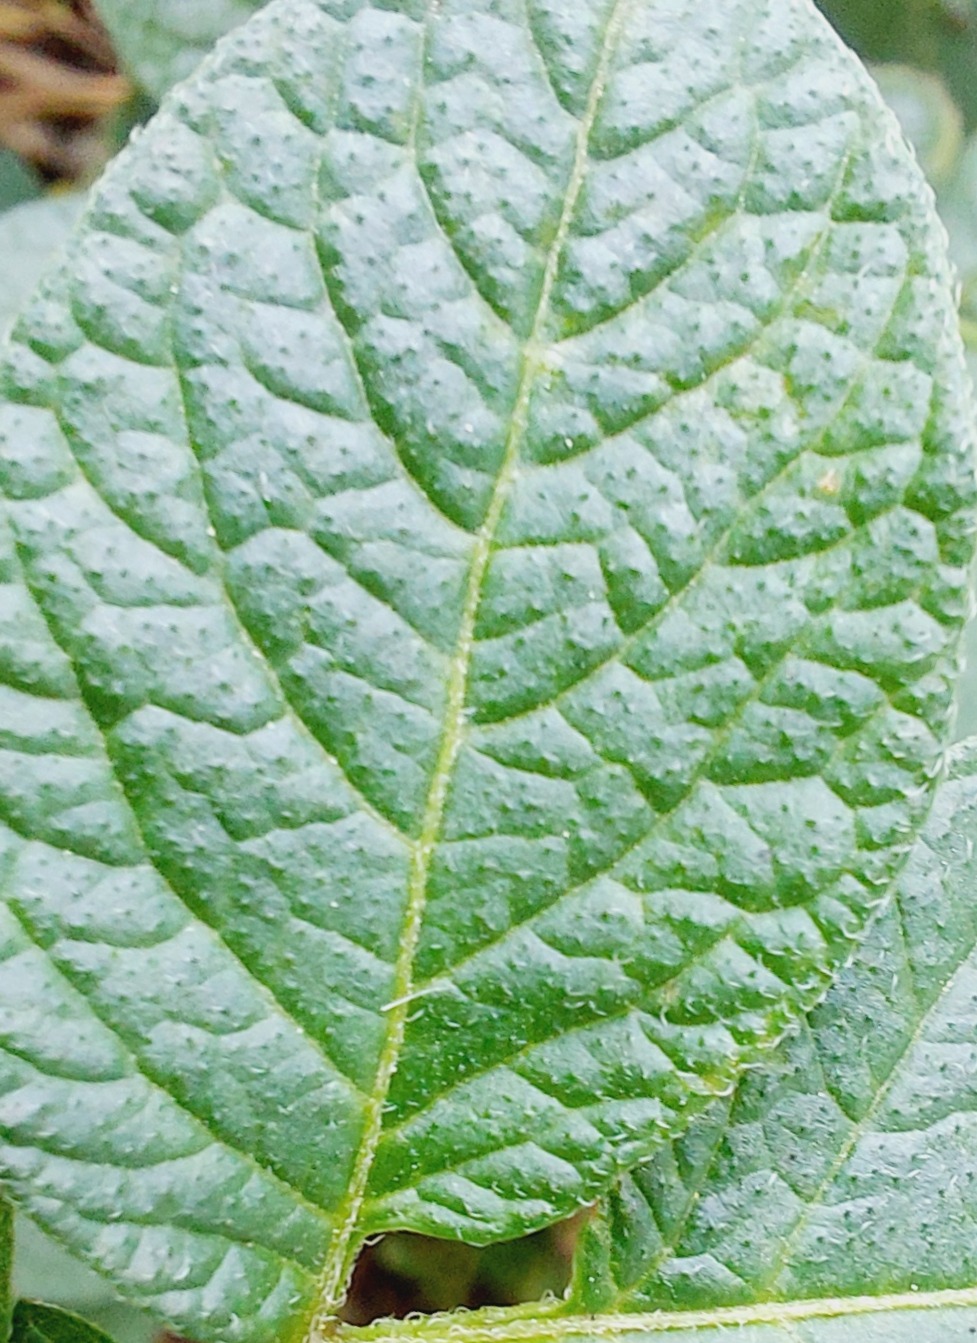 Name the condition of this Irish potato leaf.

healthy
